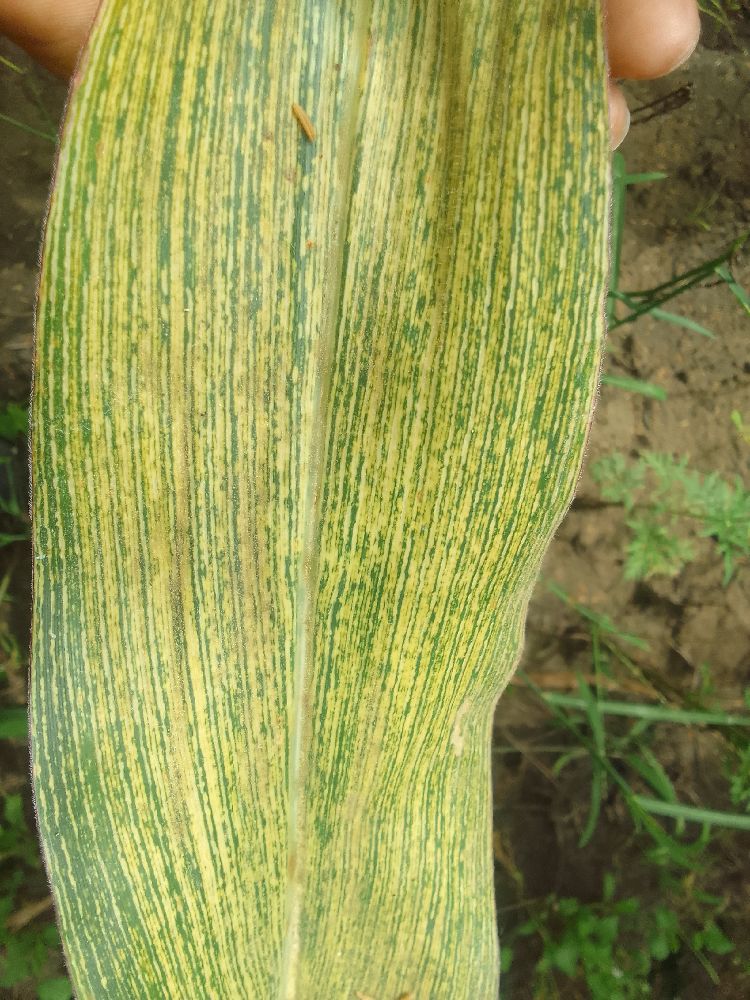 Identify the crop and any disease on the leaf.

maize, maize streak virus
